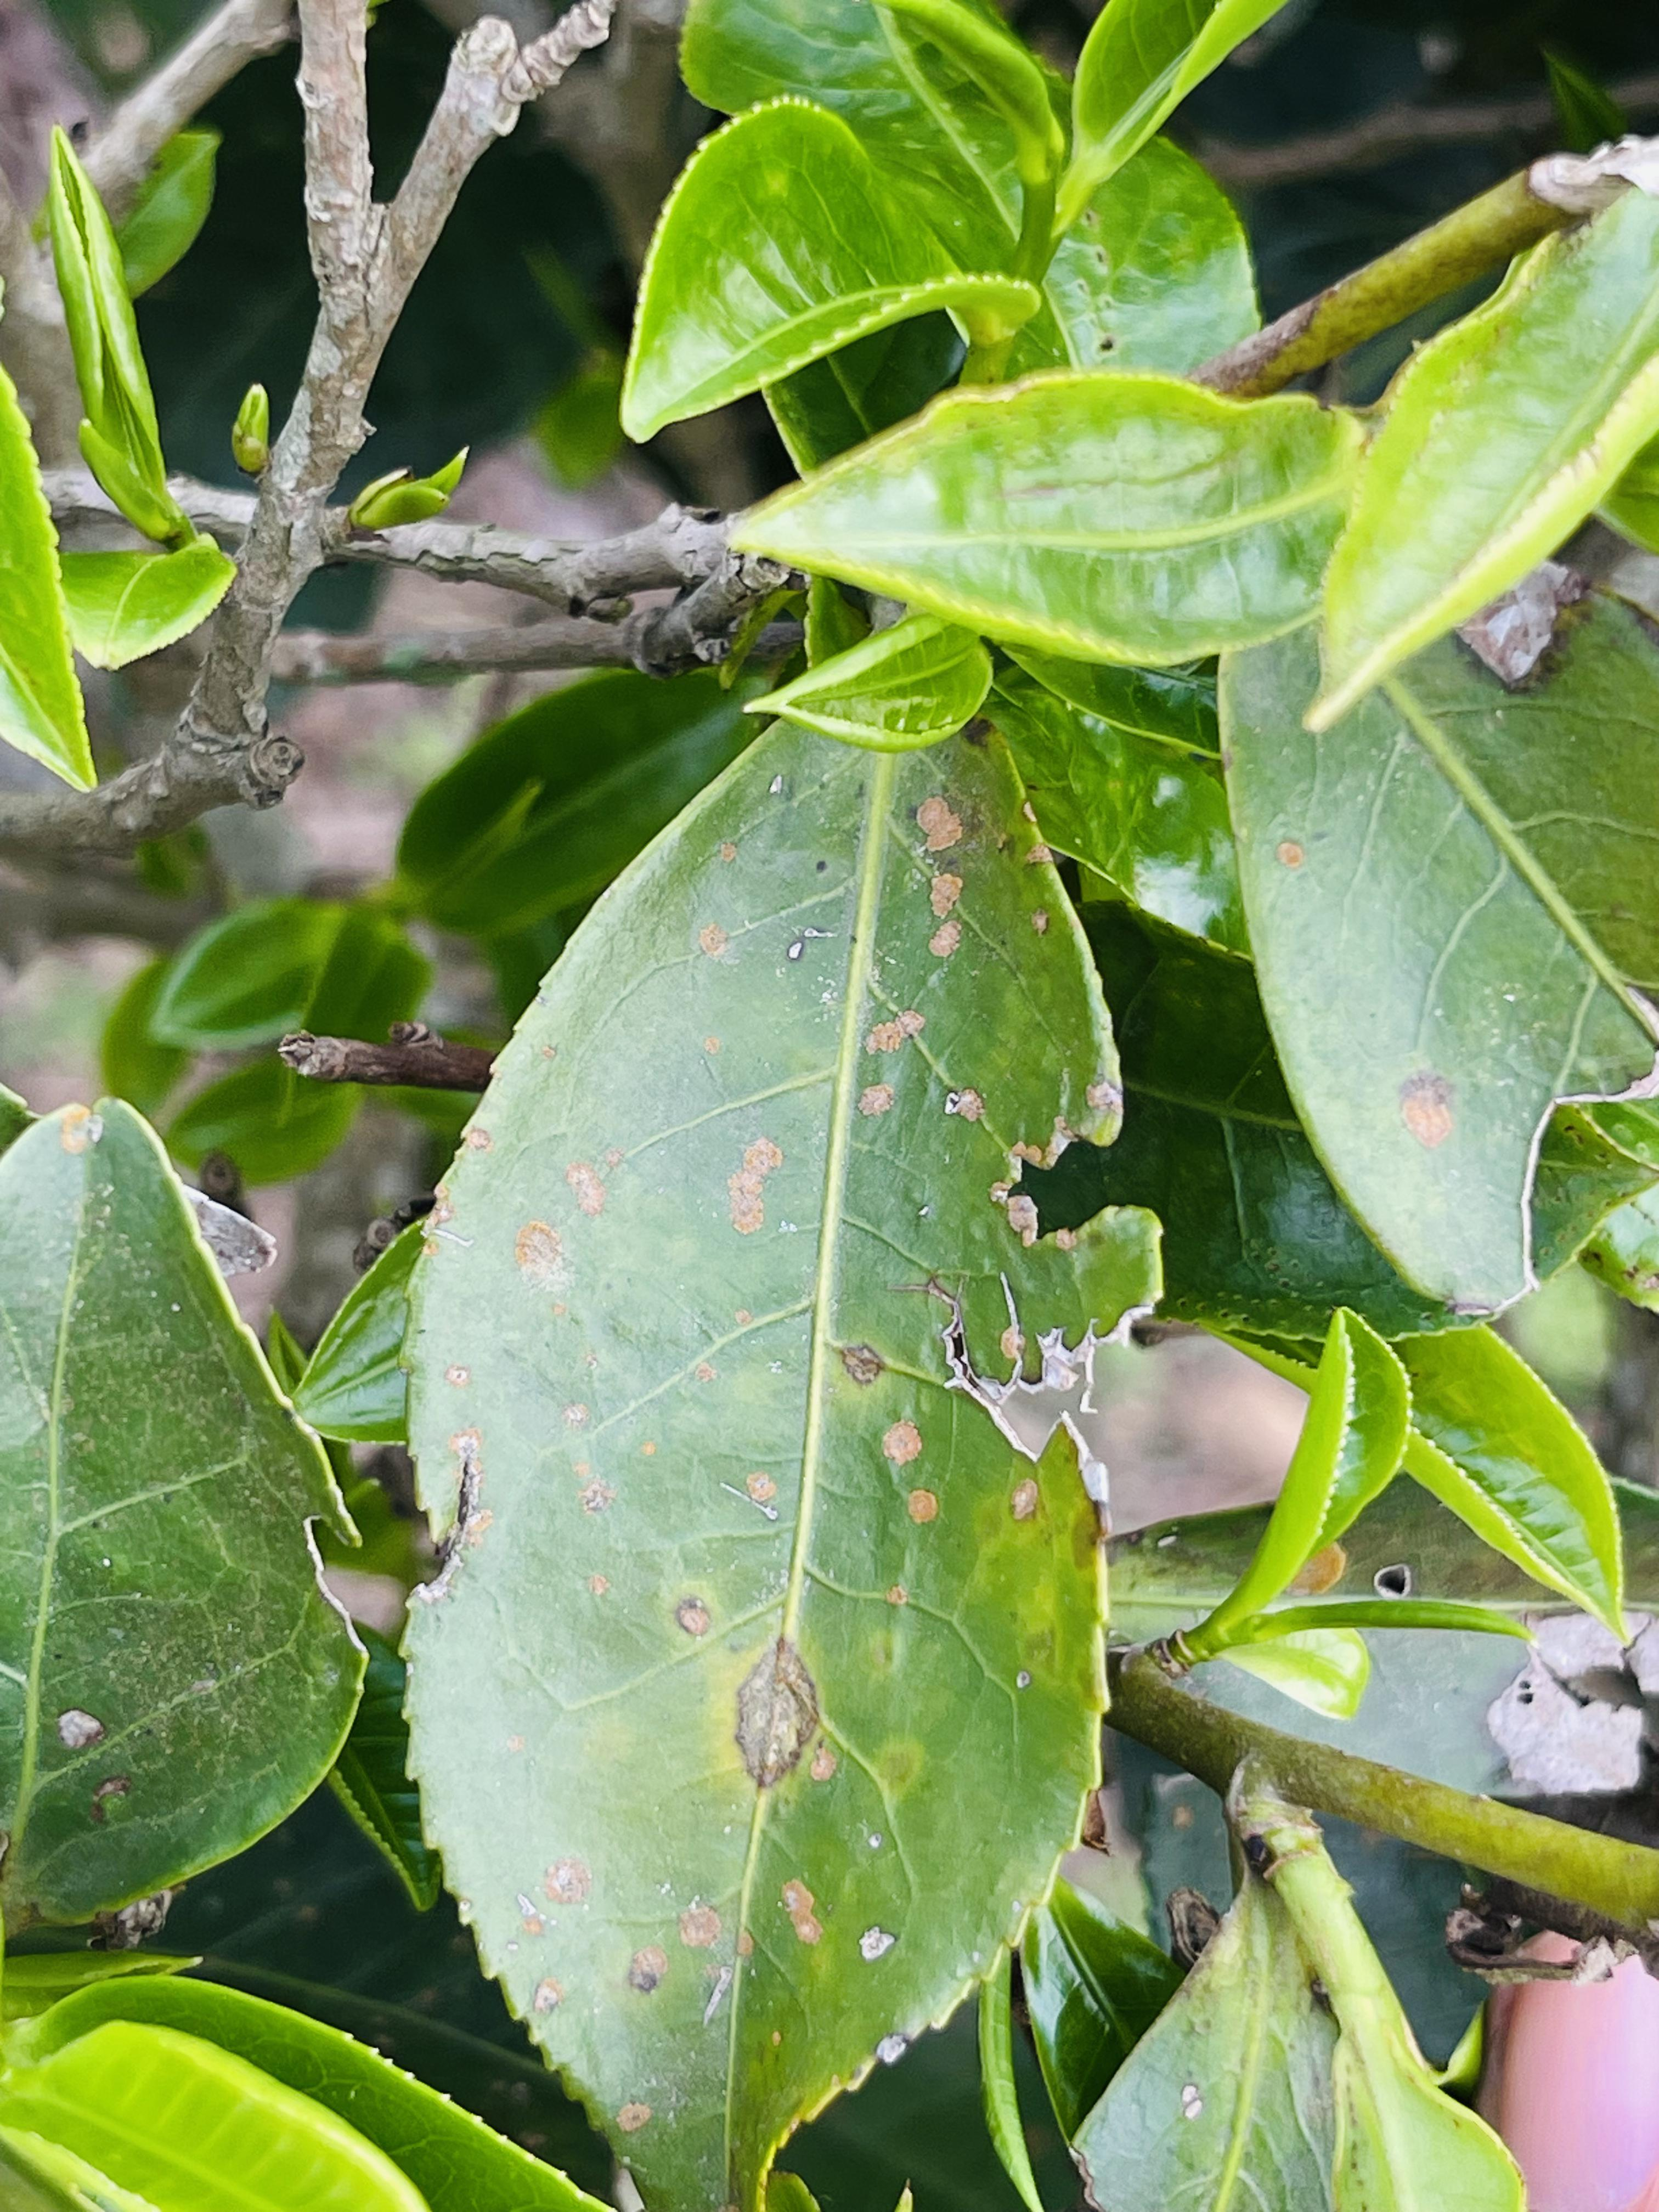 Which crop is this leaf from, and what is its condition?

tea, red rust
